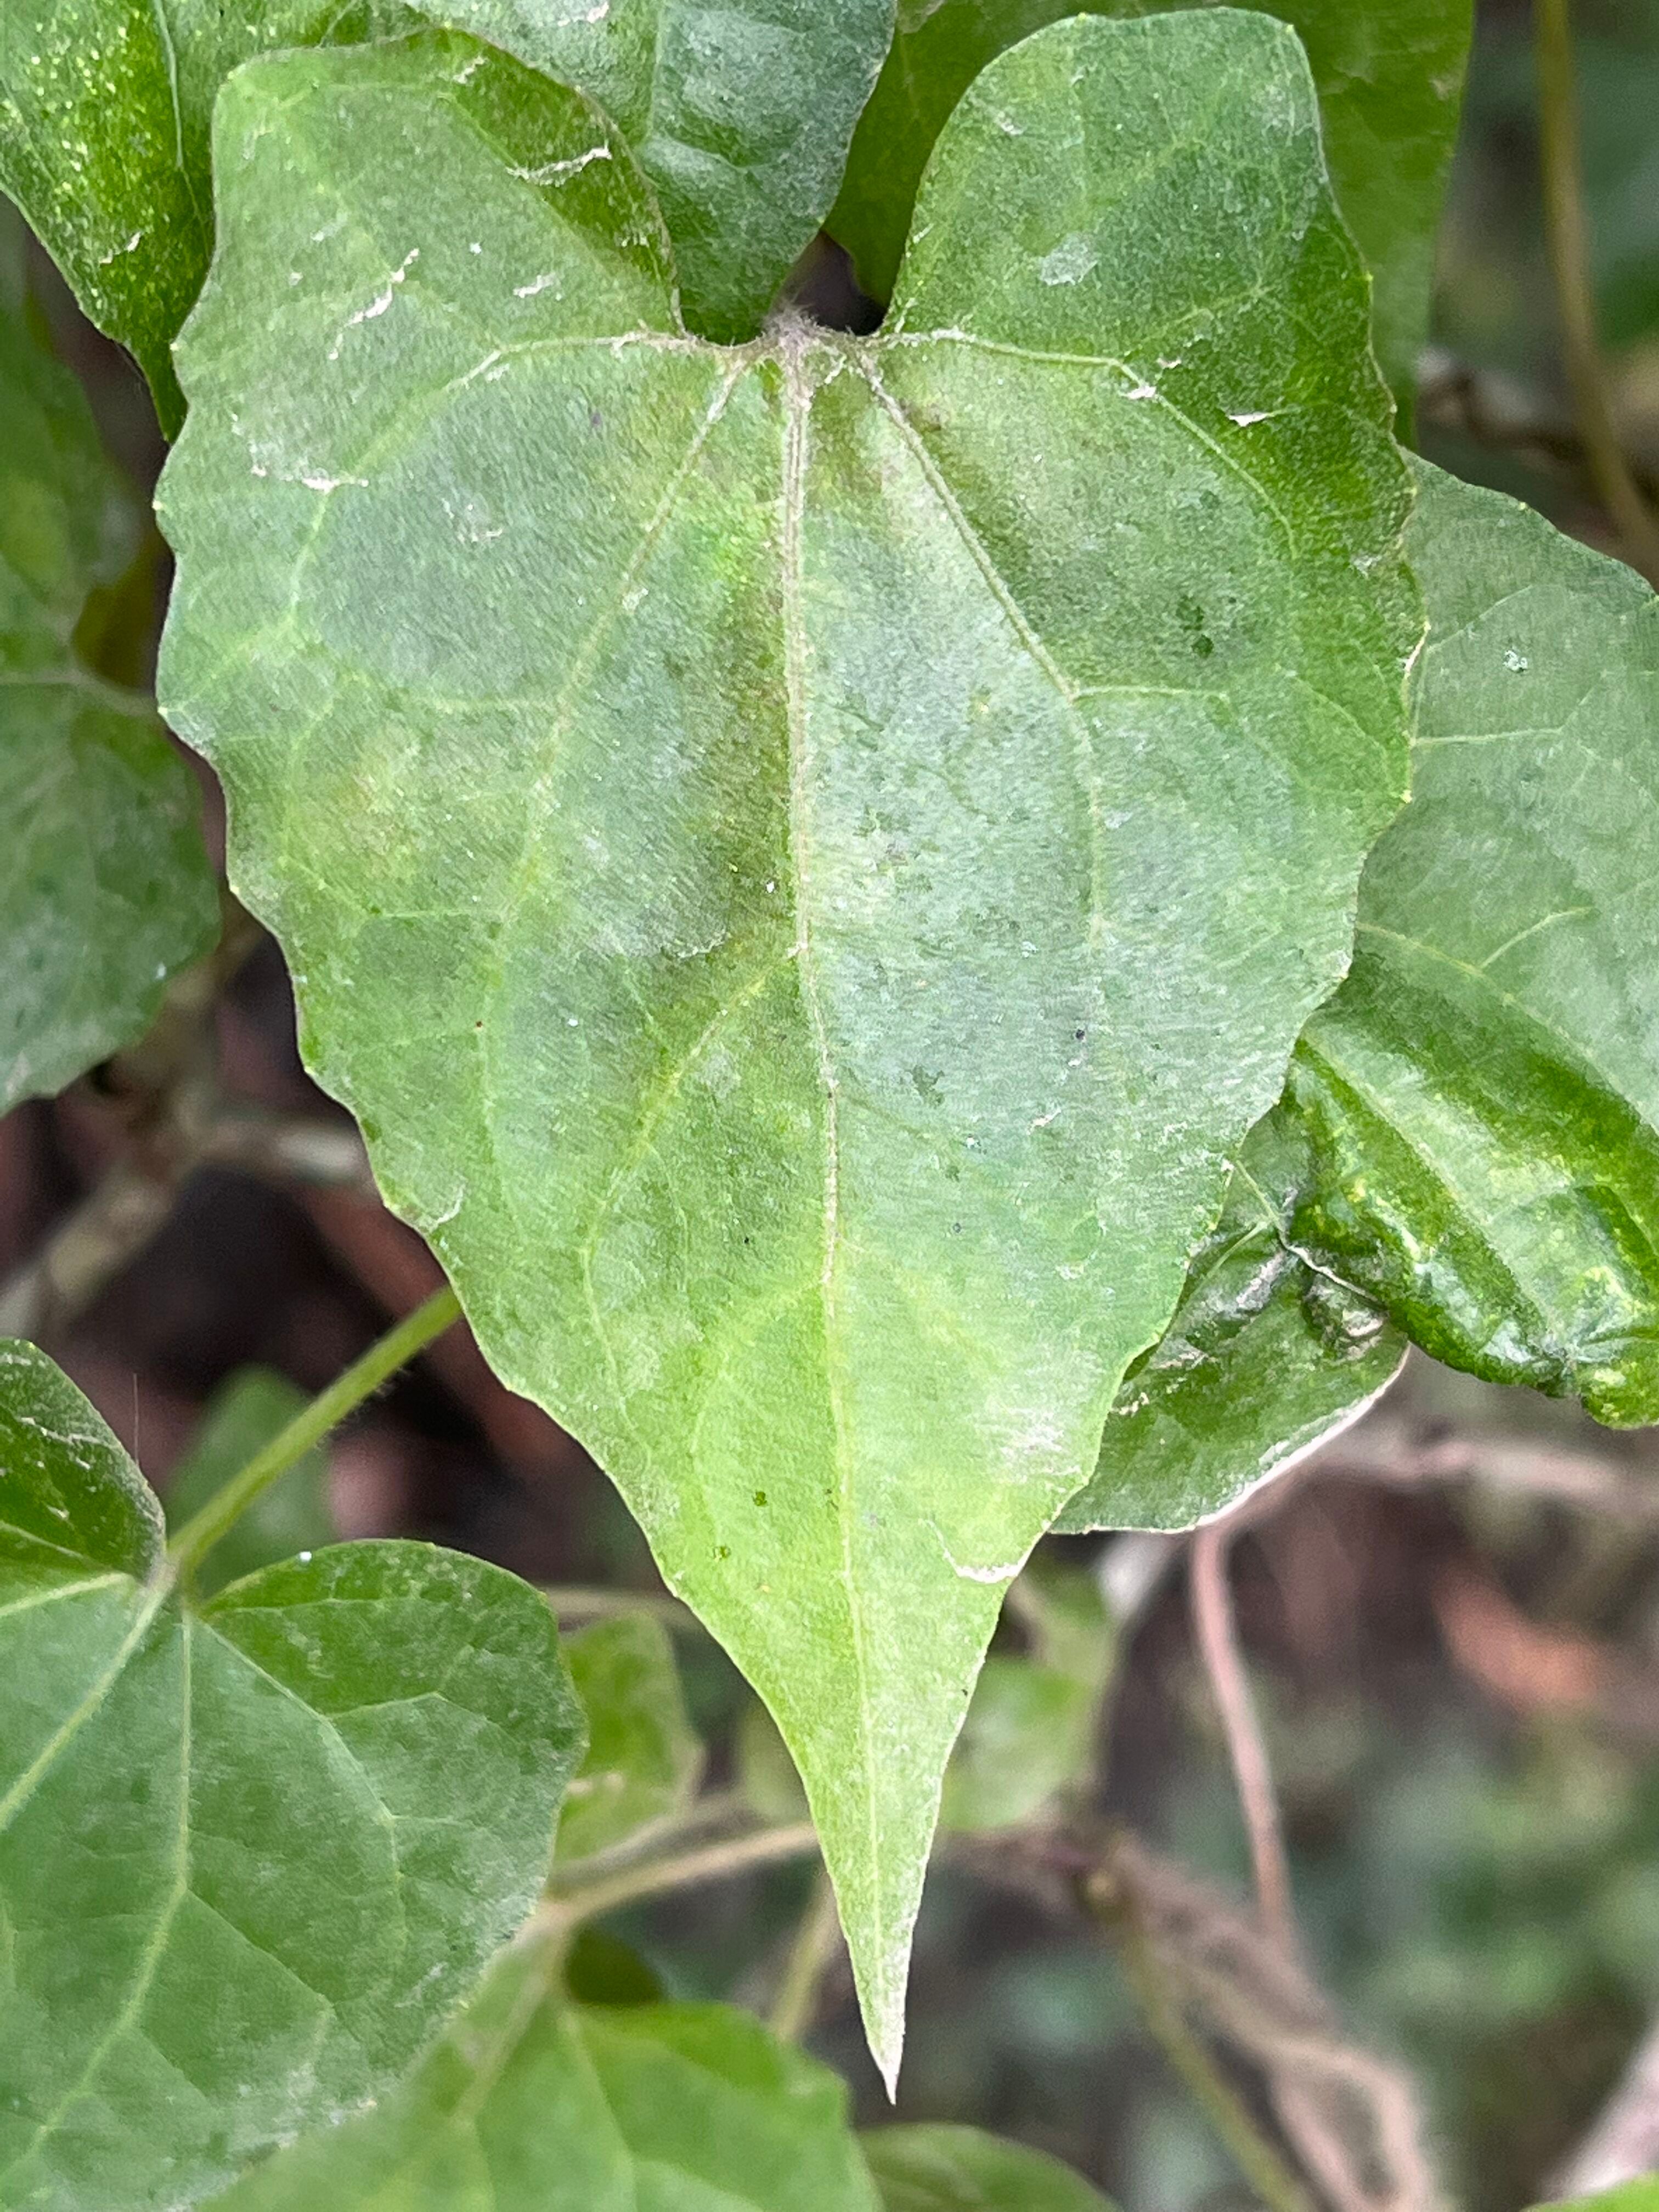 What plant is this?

bitter vine
